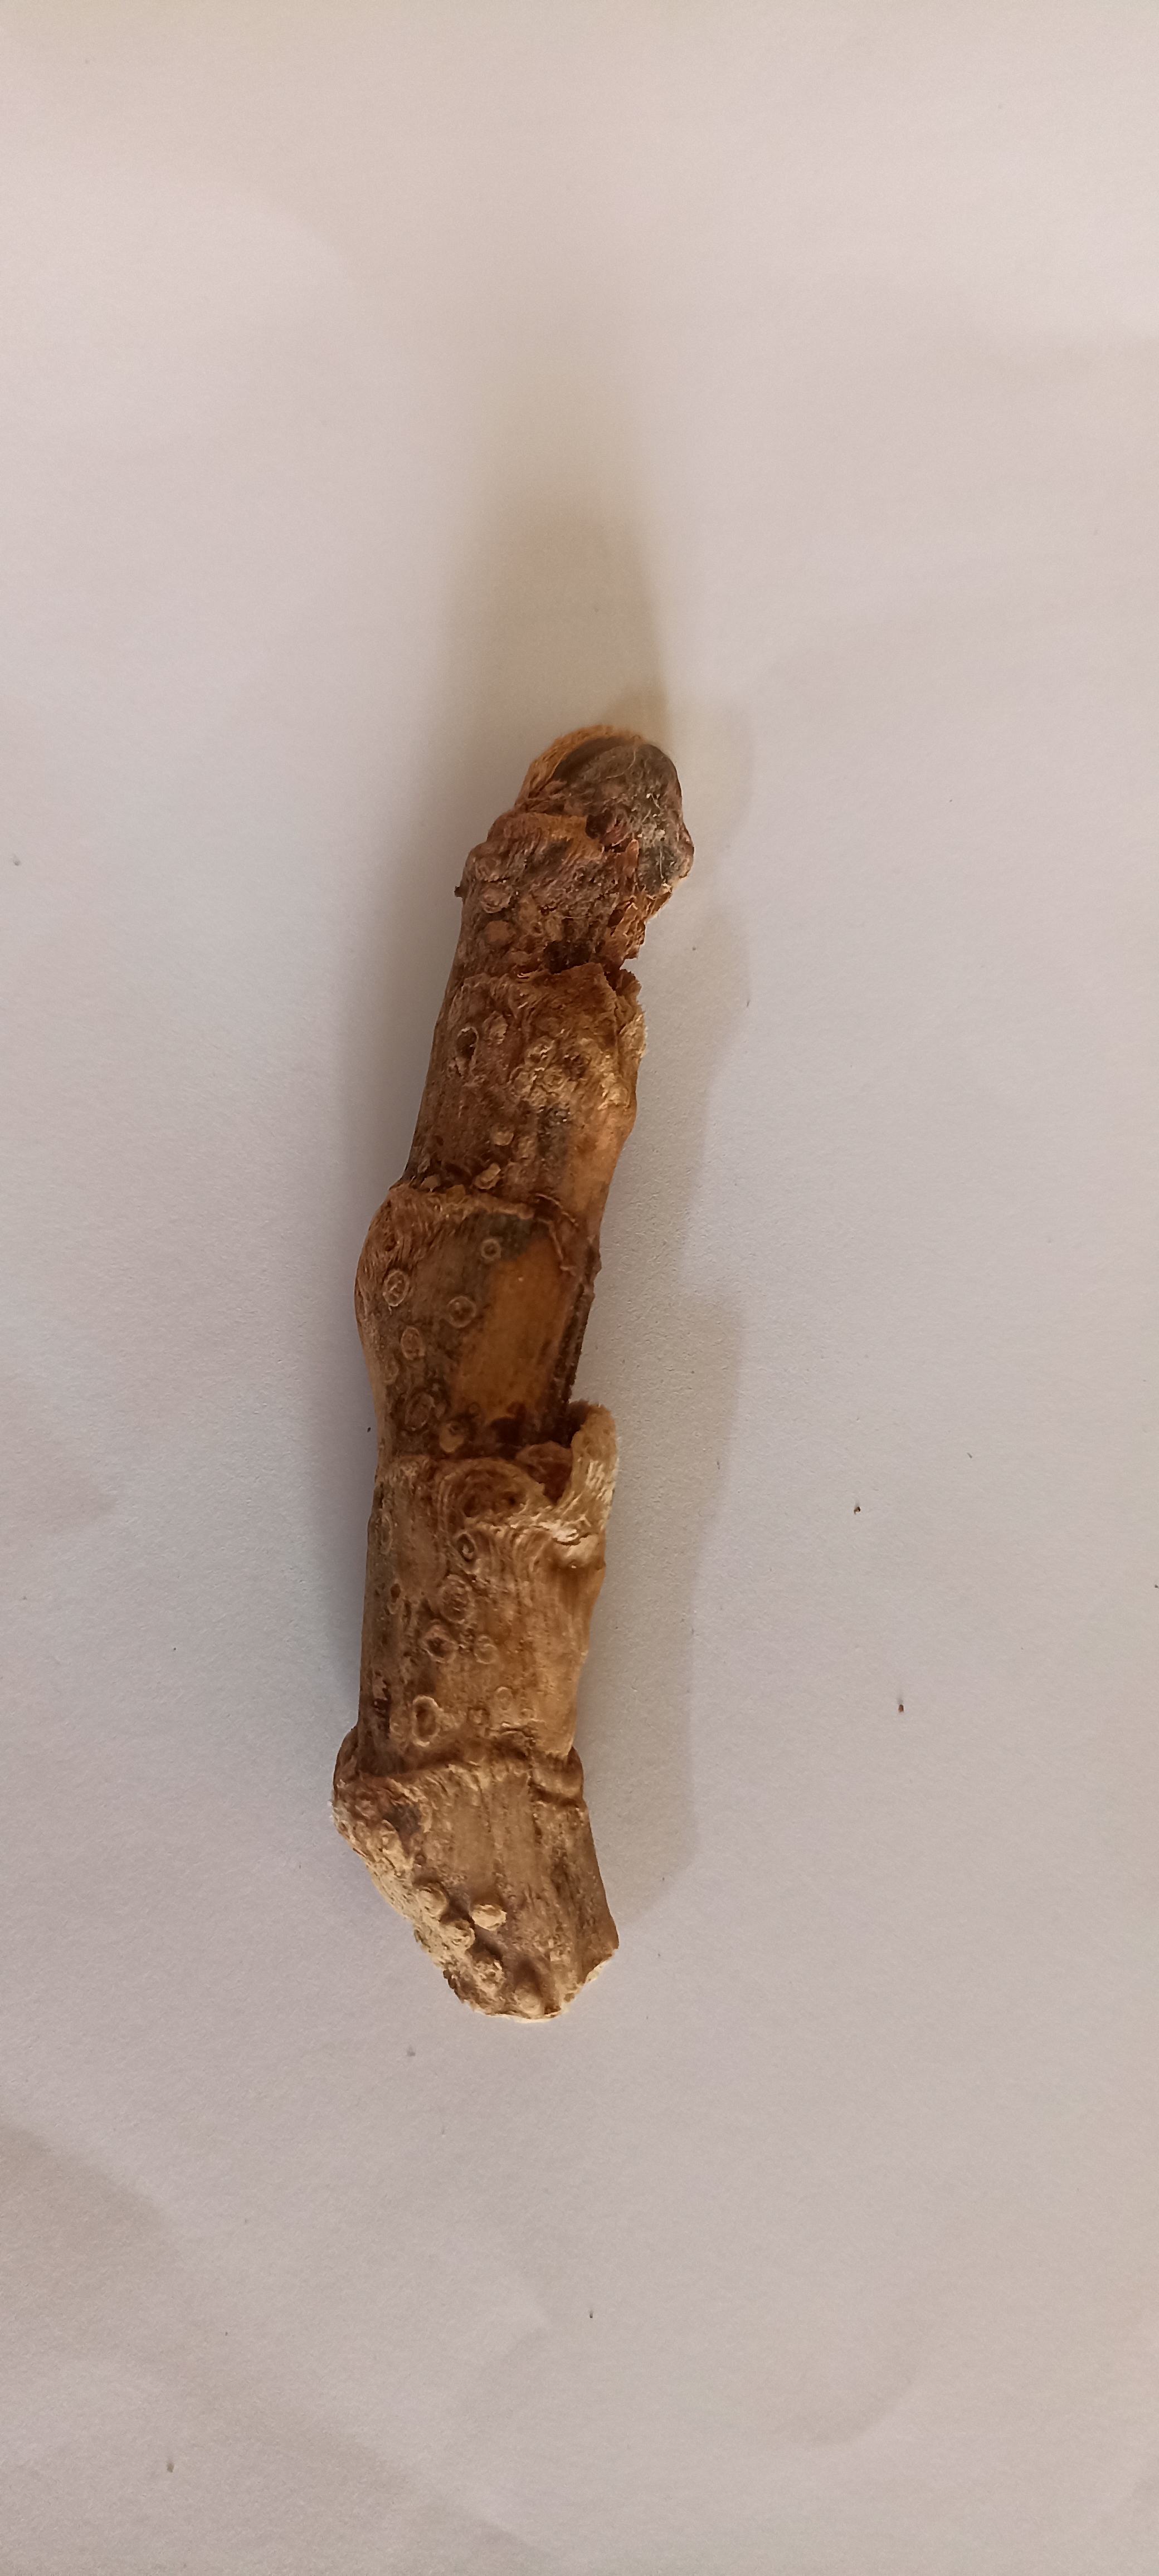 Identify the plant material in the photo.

vekhand
